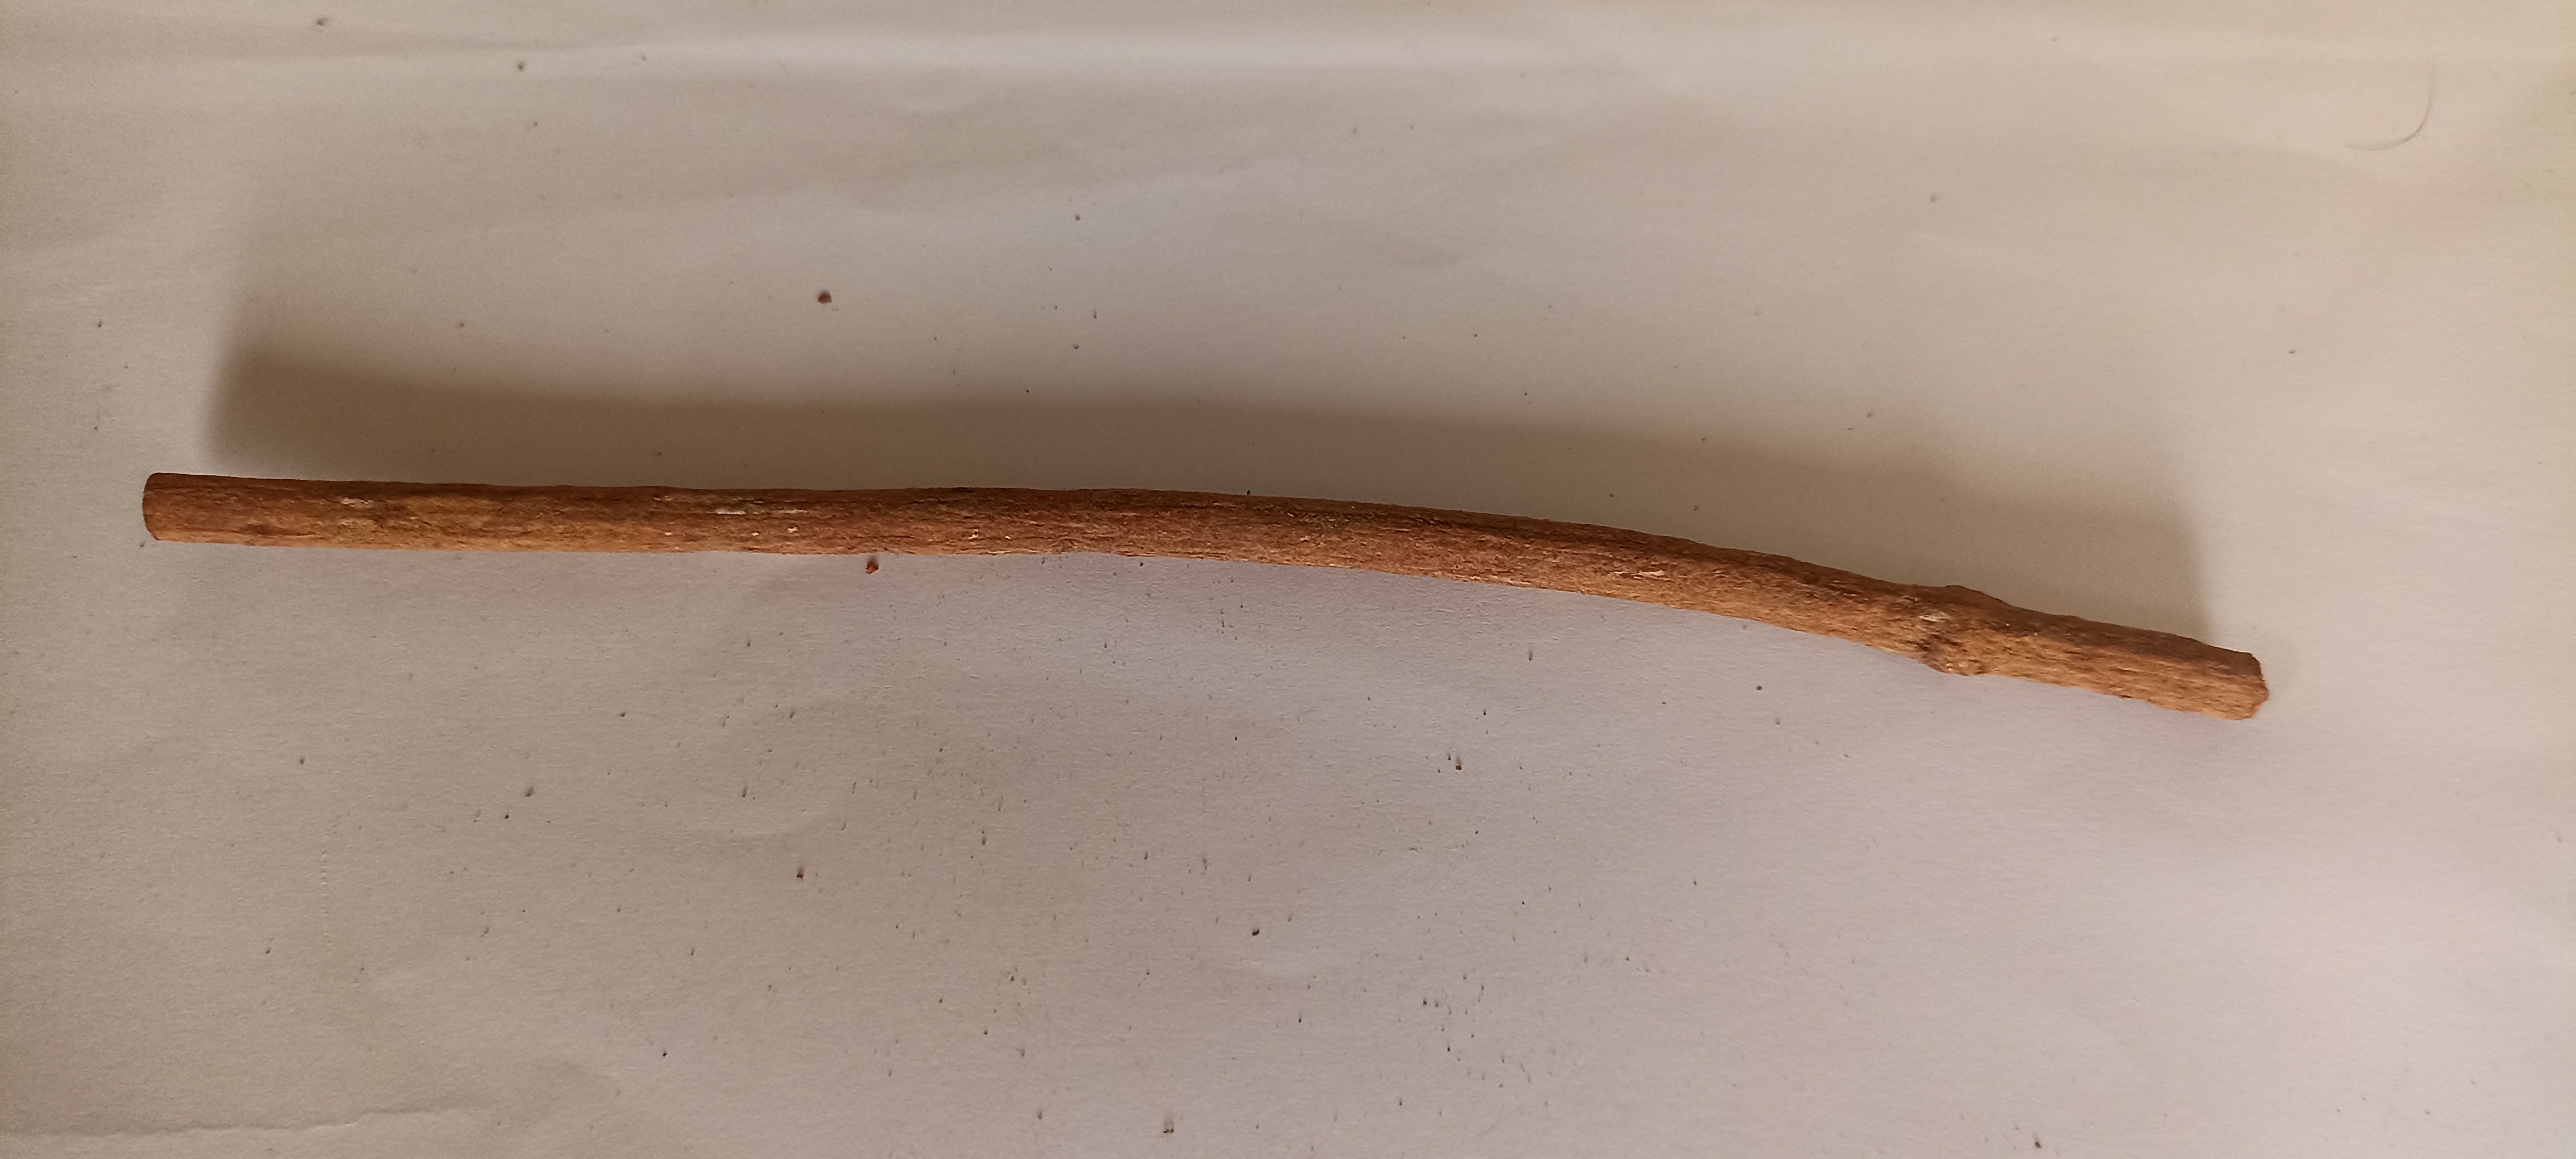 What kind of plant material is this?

manjistha
